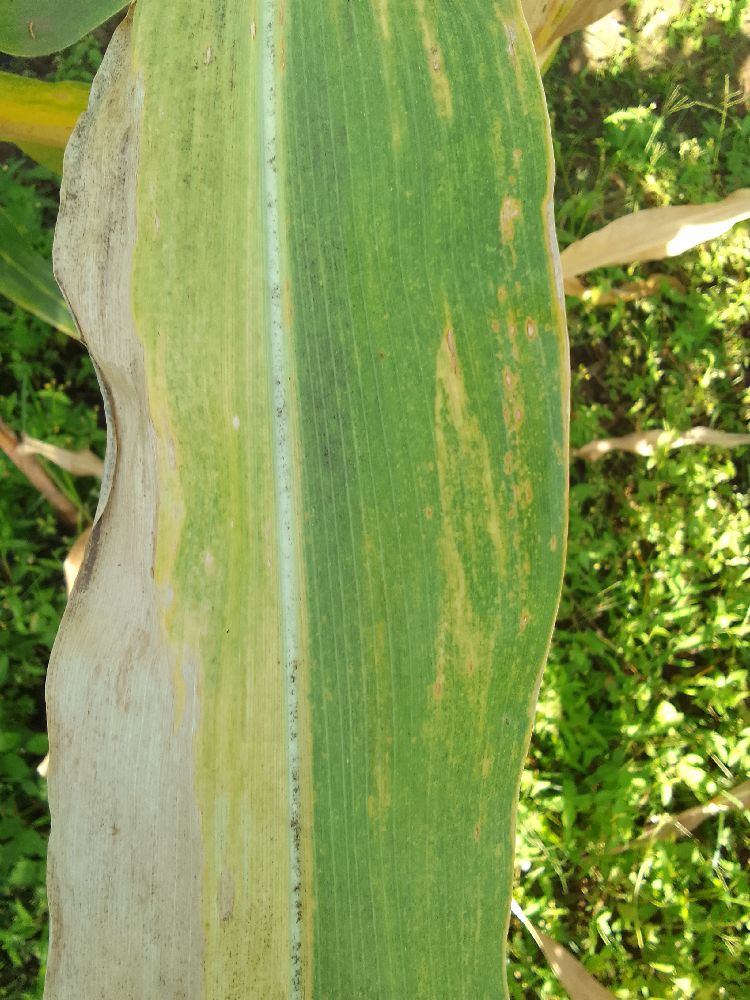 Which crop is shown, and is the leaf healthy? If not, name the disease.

maize, maize lethal necrosis
